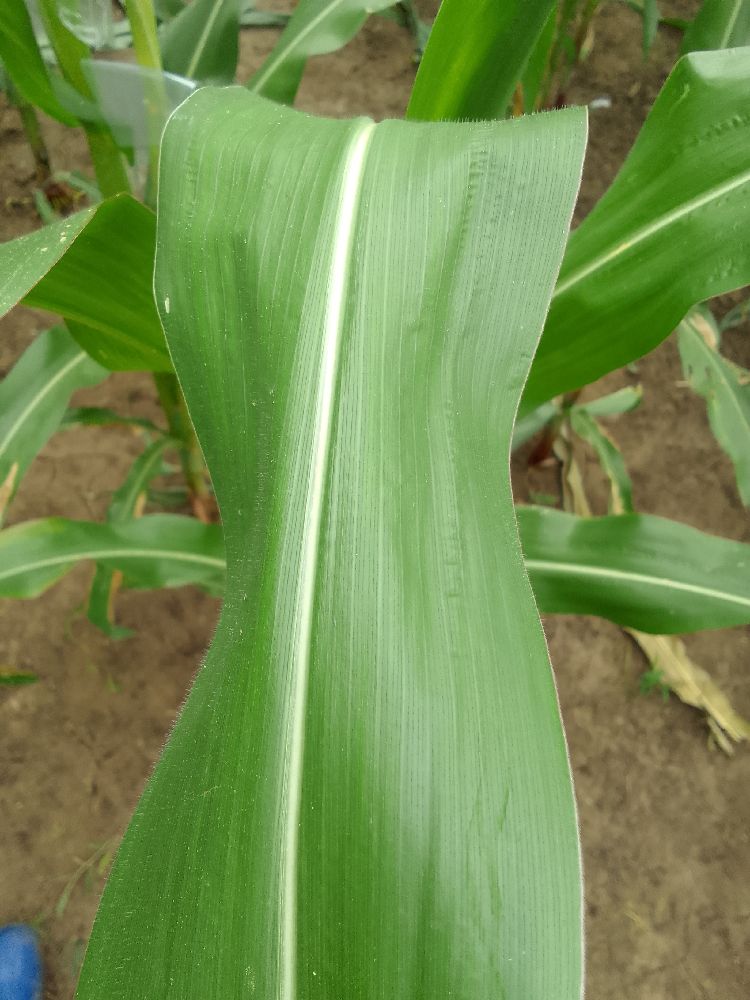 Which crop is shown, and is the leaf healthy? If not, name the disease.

maize, healthy
